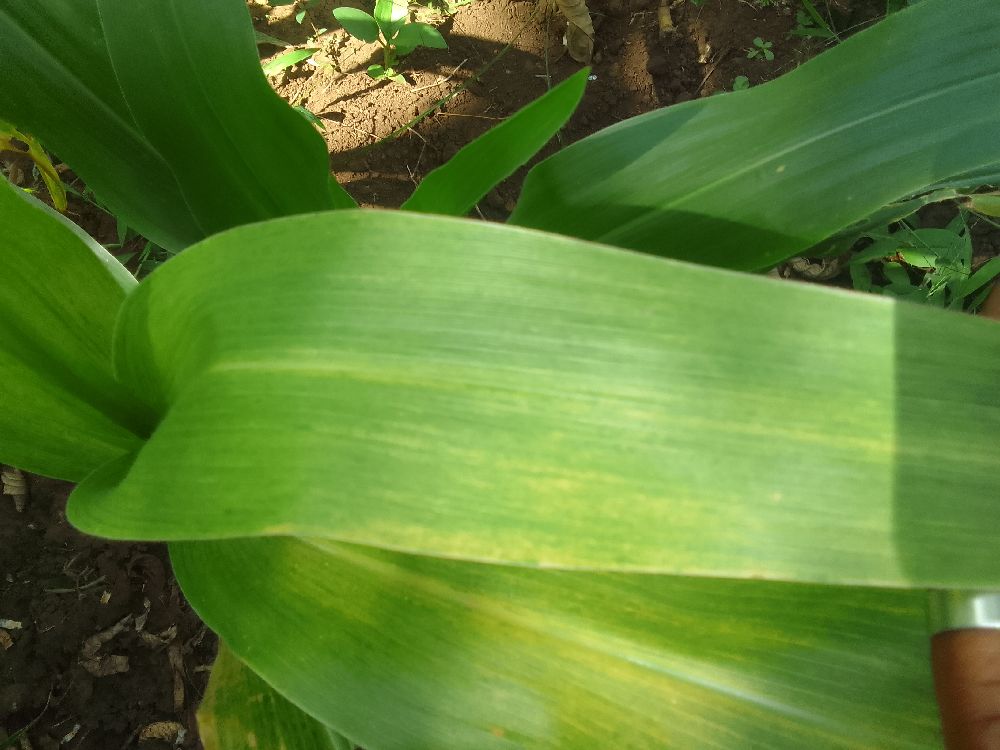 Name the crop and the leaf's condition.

maize, maize lethal necrosis
